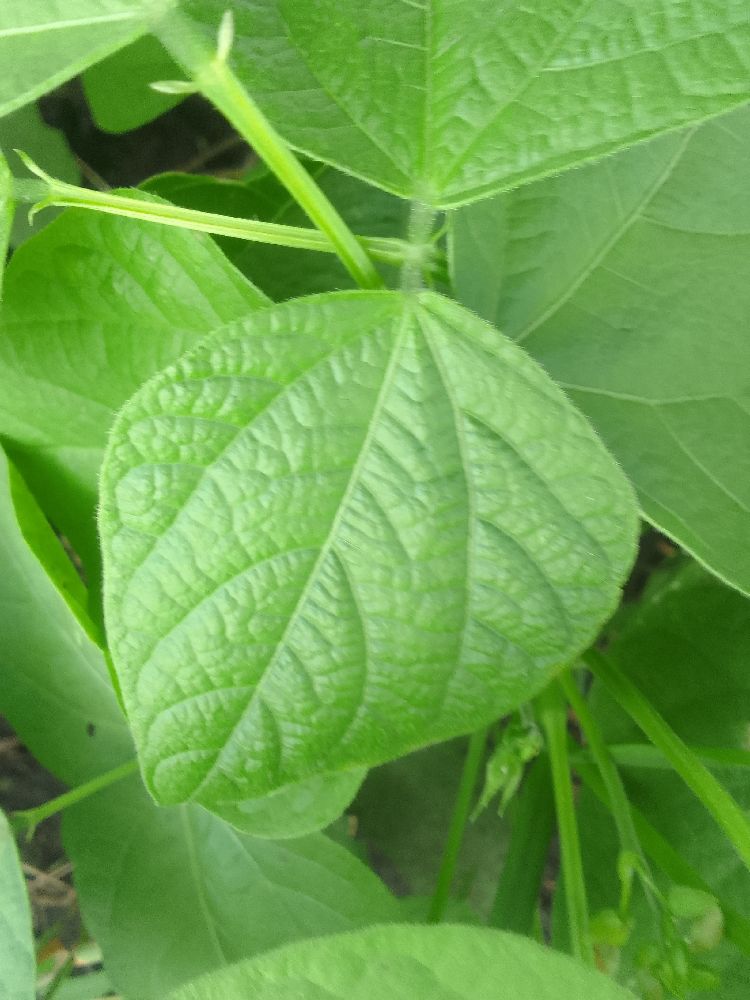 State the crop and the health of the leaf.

common bean, healthy
